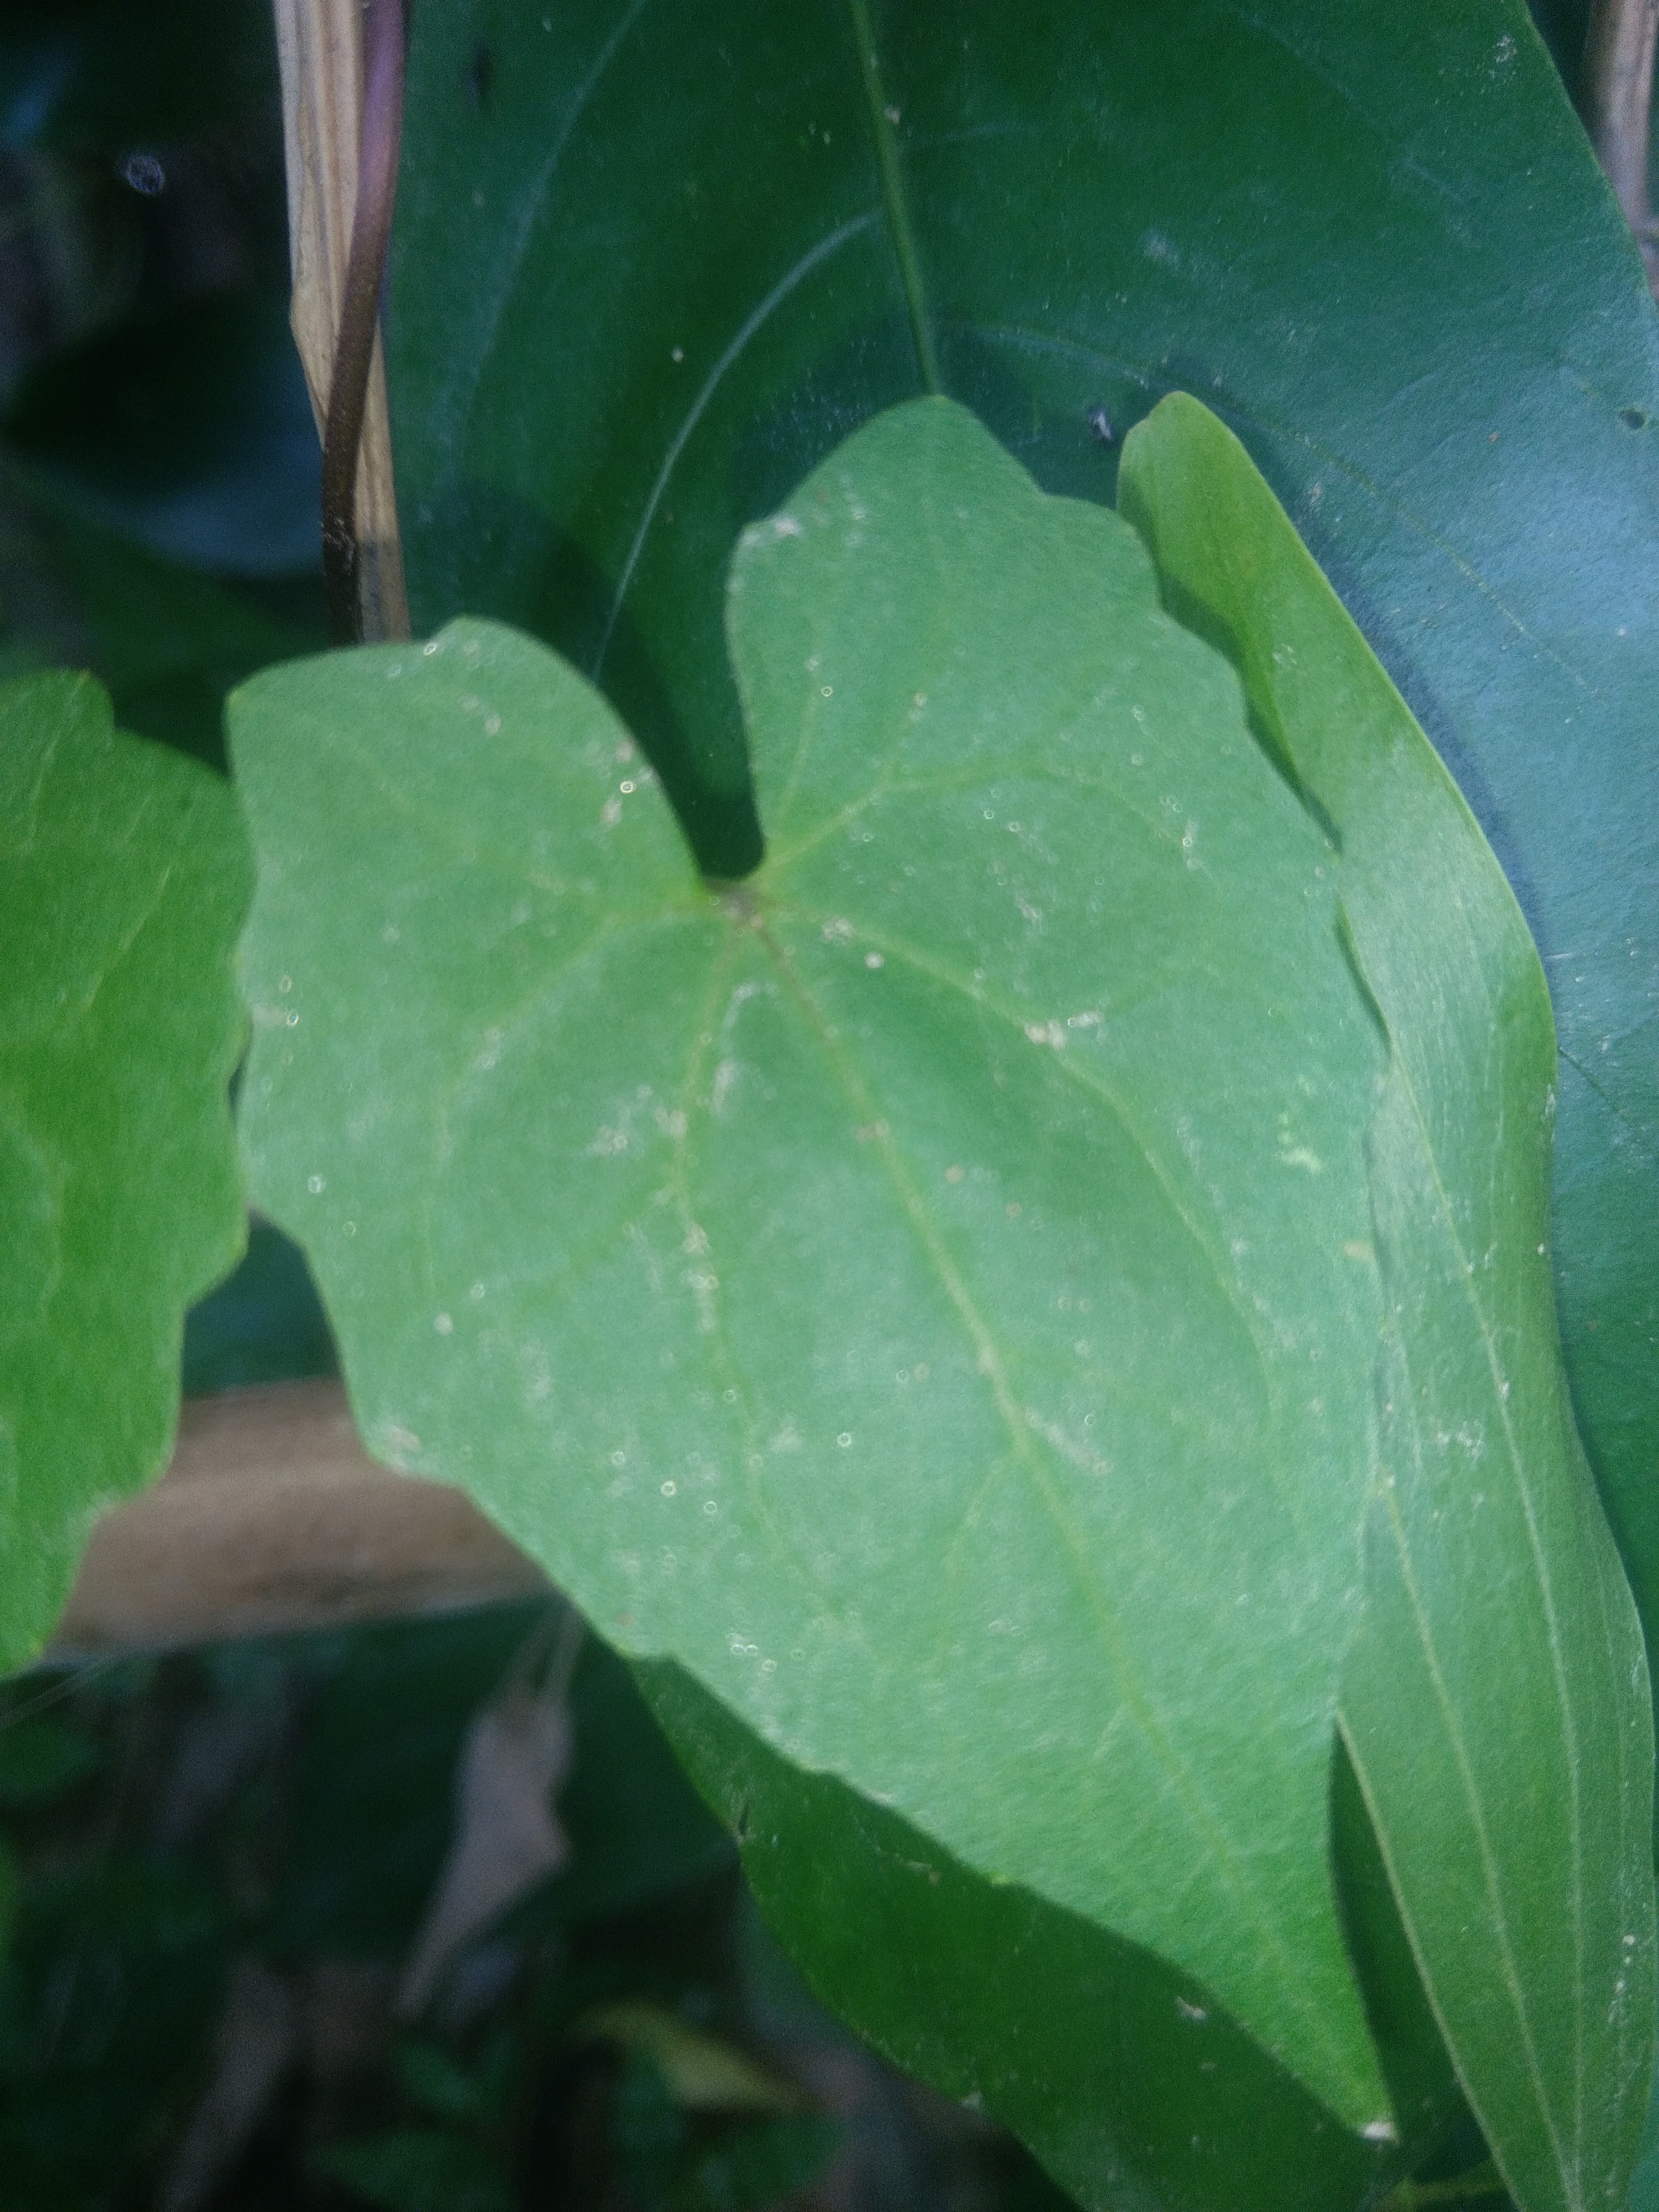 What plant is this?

bitter vine
